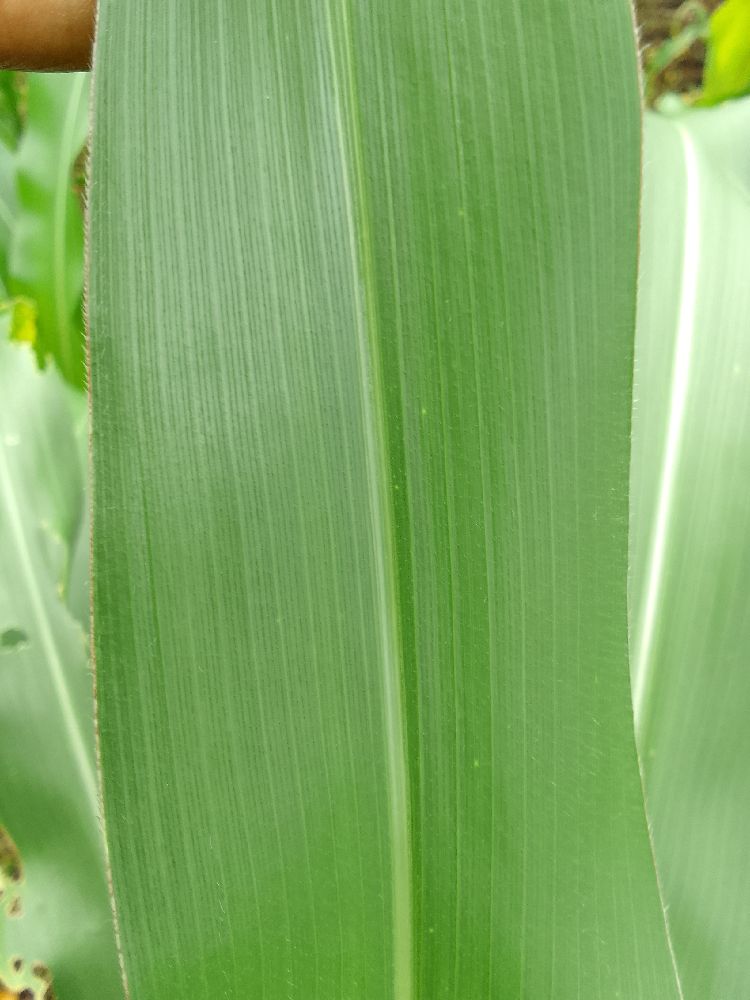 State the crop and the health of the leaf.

maize, healthy
